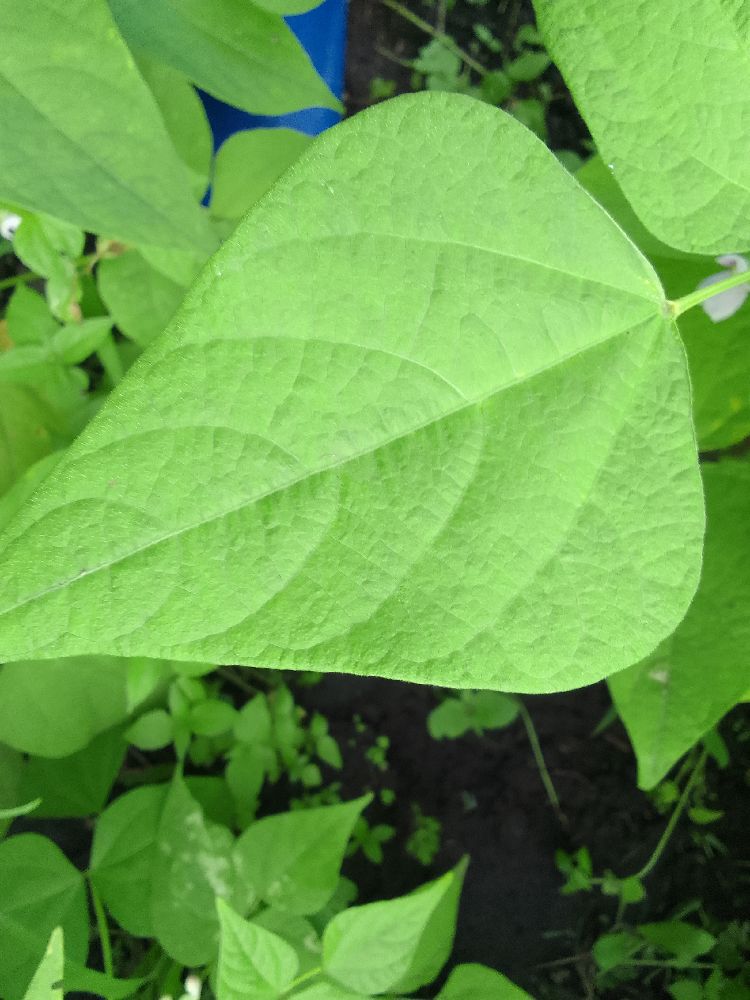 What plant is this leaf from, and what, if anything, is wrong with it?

common bean, healthy
